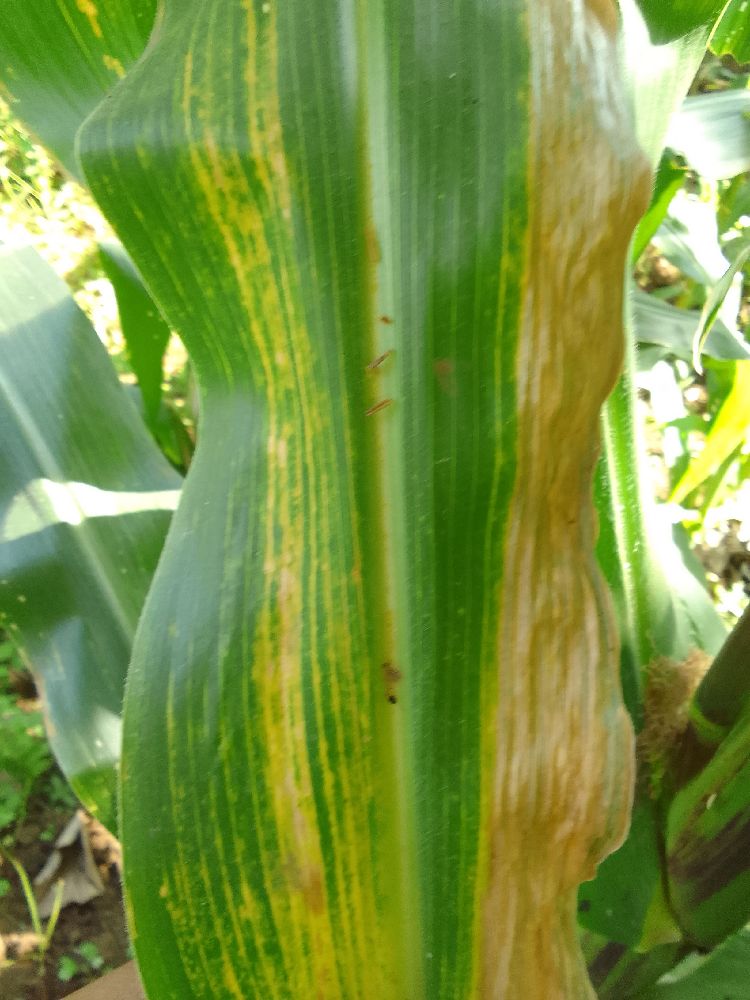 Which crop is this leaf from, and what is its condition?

maize, maize lethal necrosis
